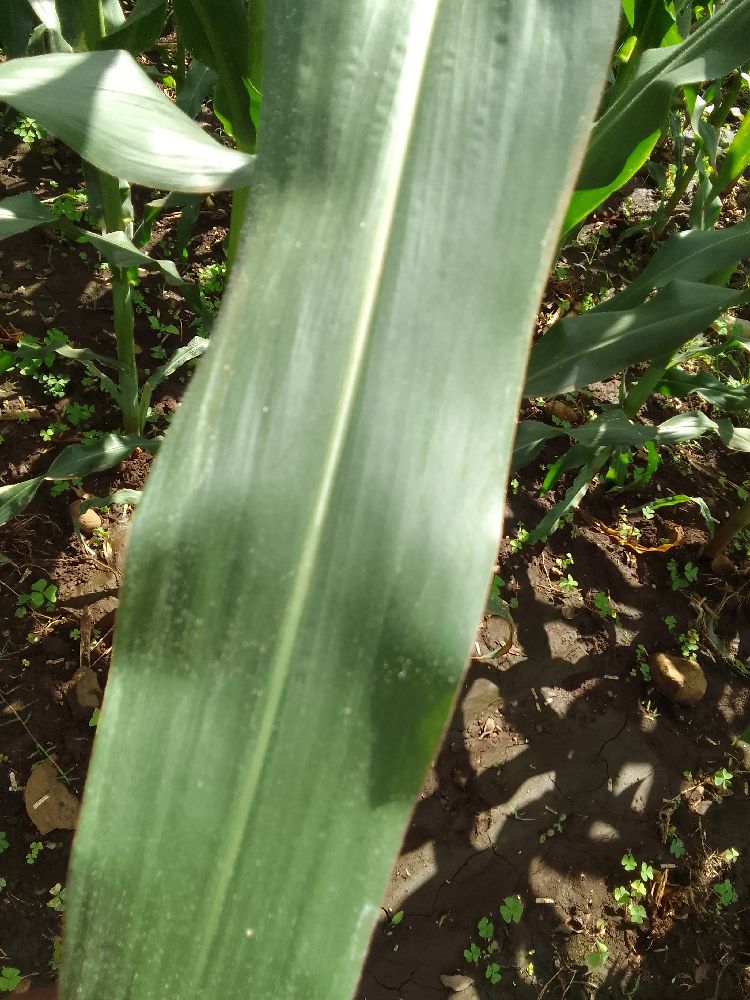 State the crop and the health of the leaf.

maize, healthy
